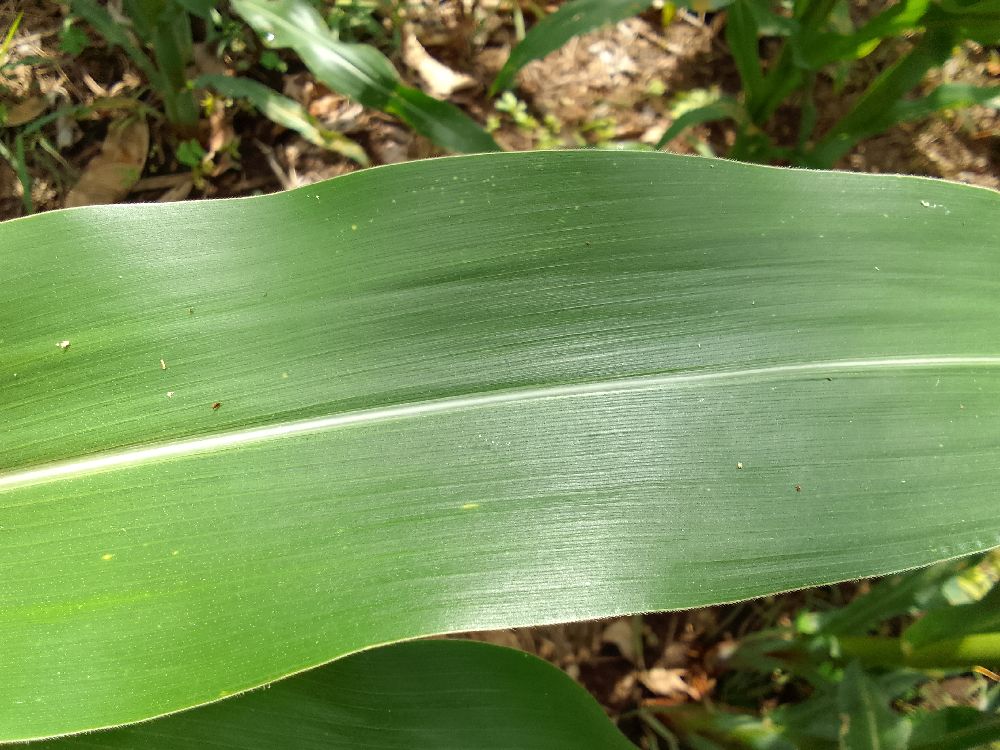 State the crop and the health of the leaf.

maize, healthy
